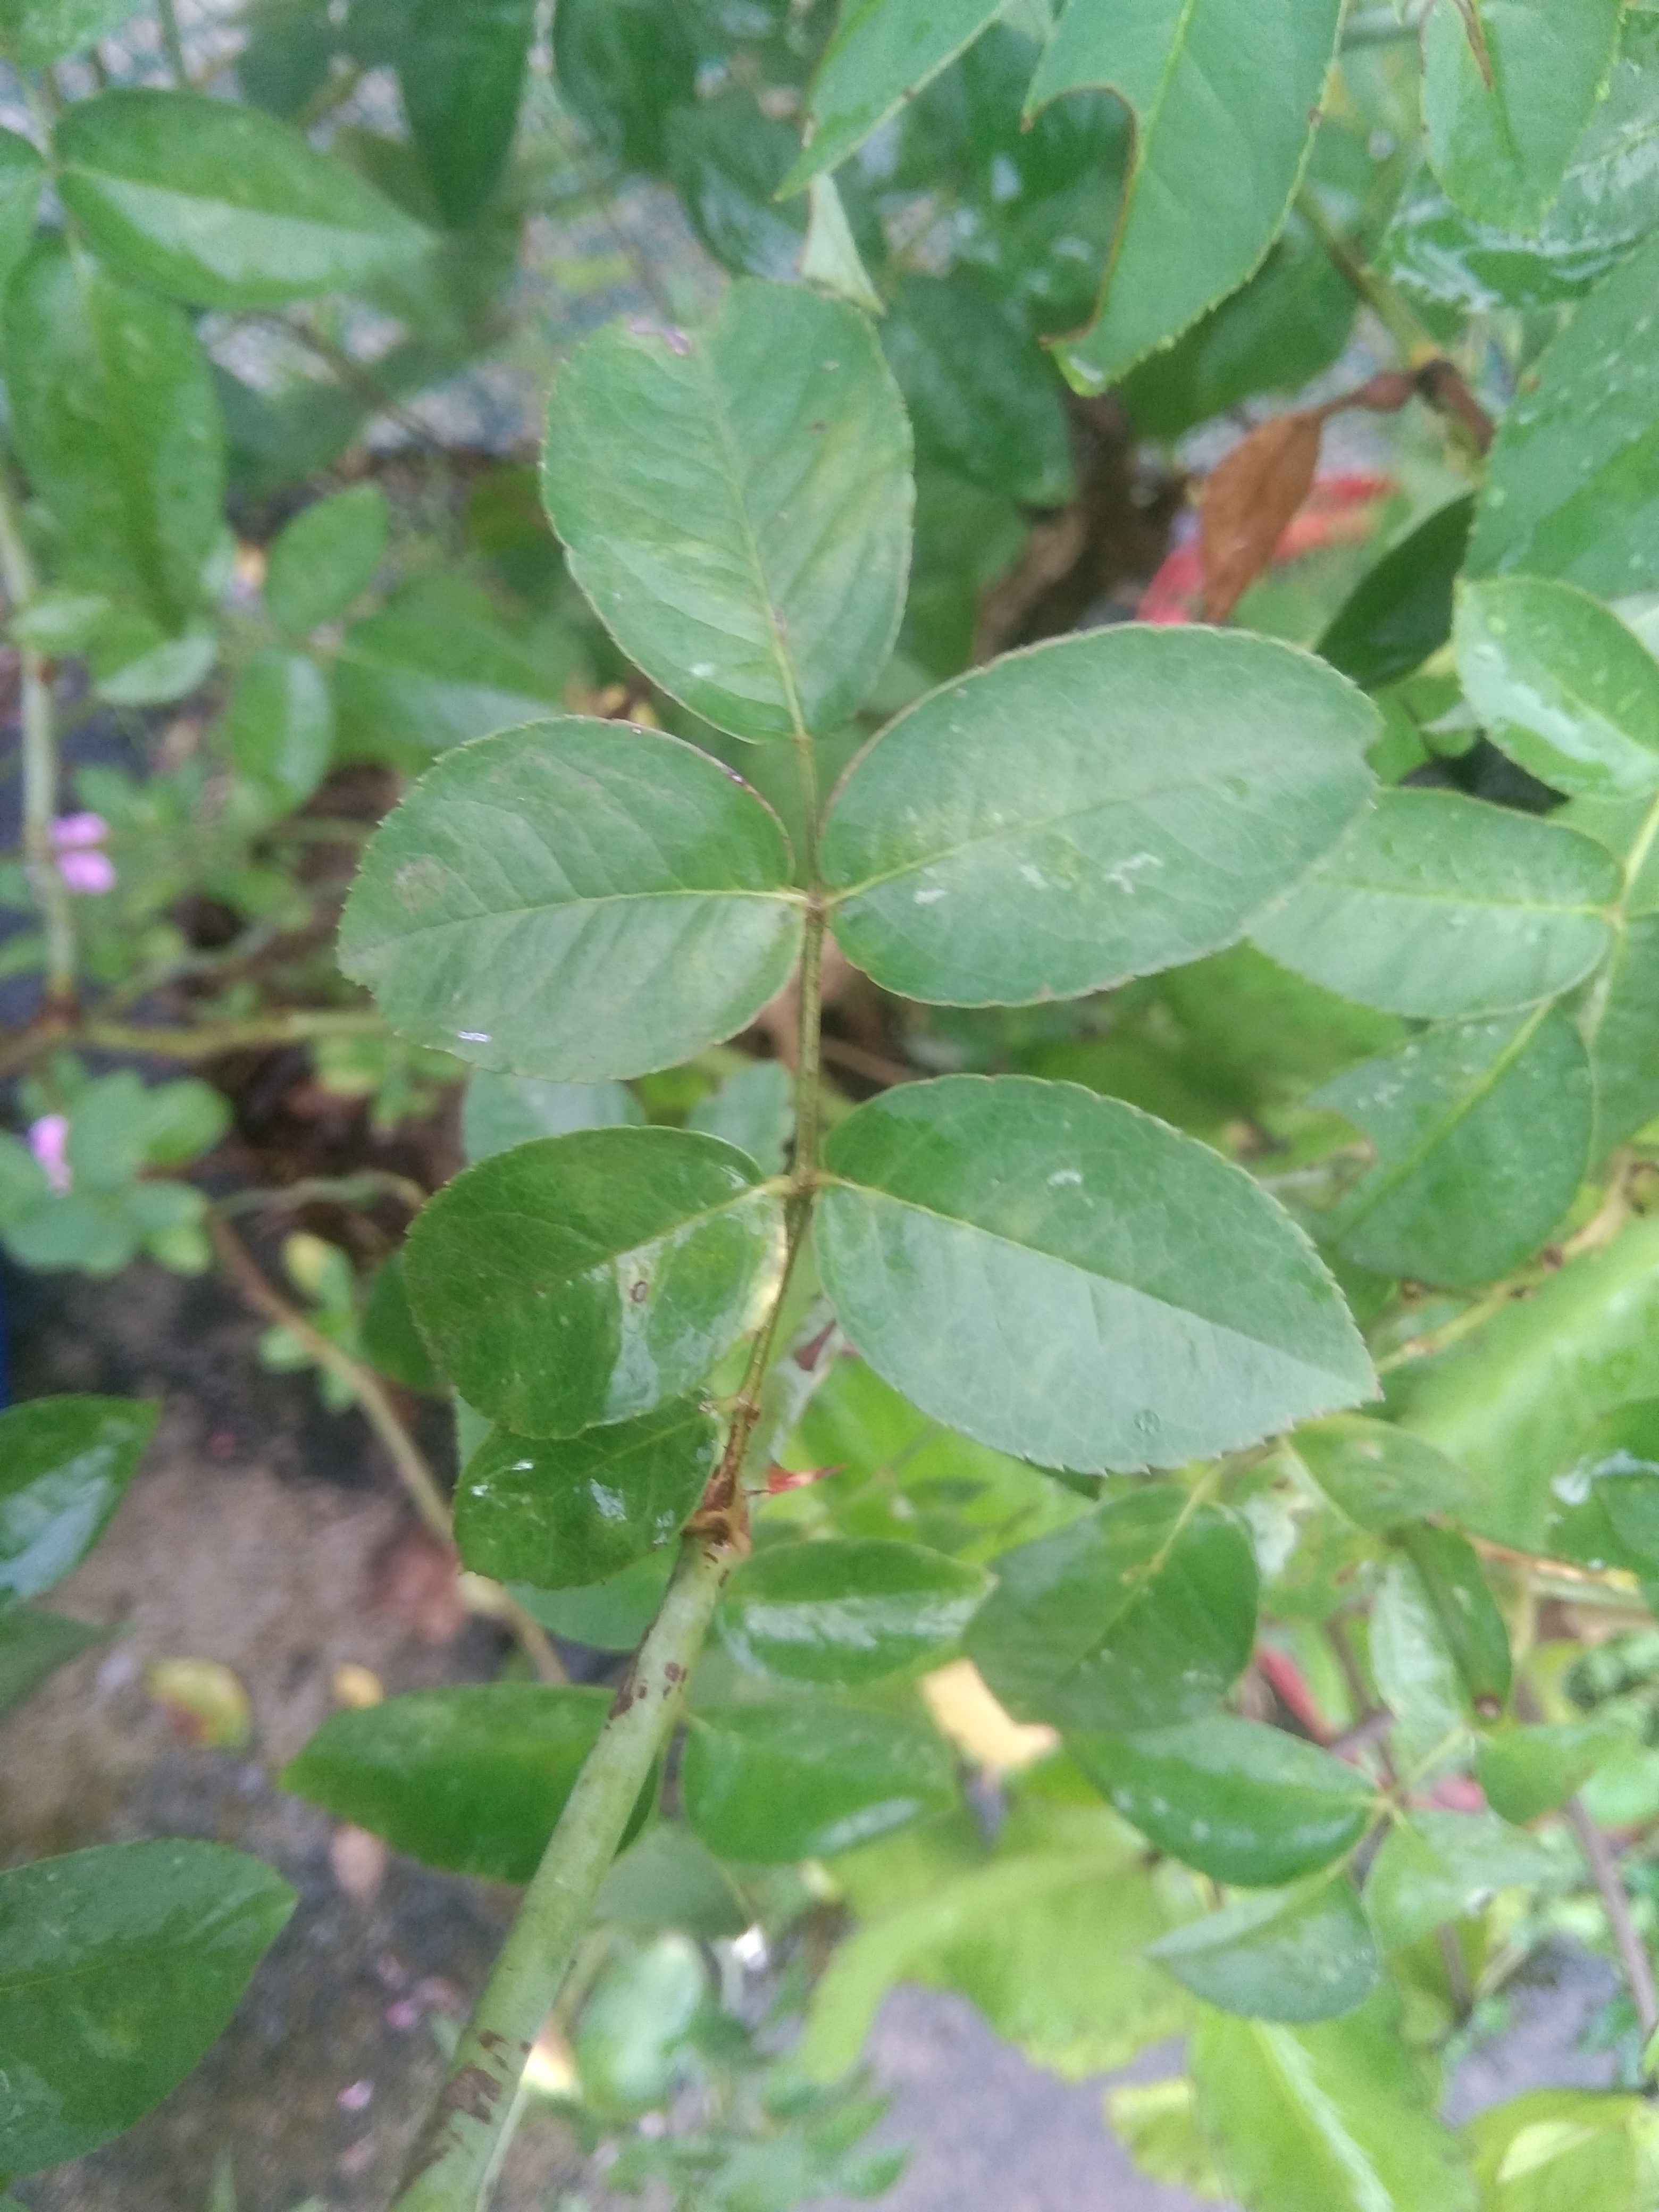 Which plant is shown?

rose
